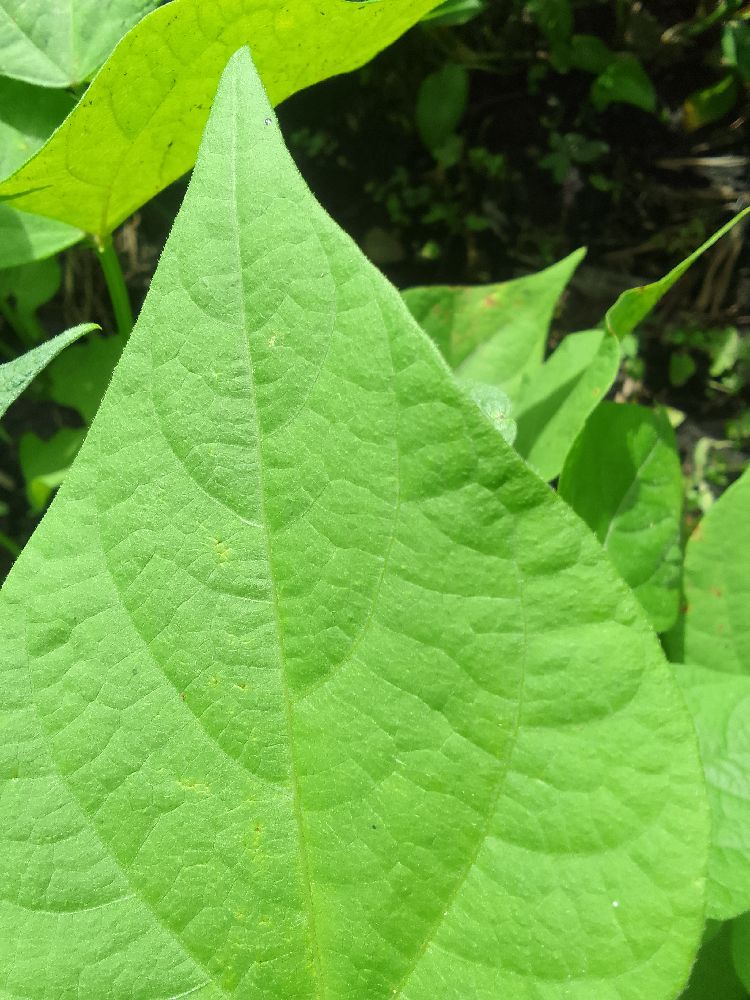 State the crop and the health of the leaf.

common bean, healthy
